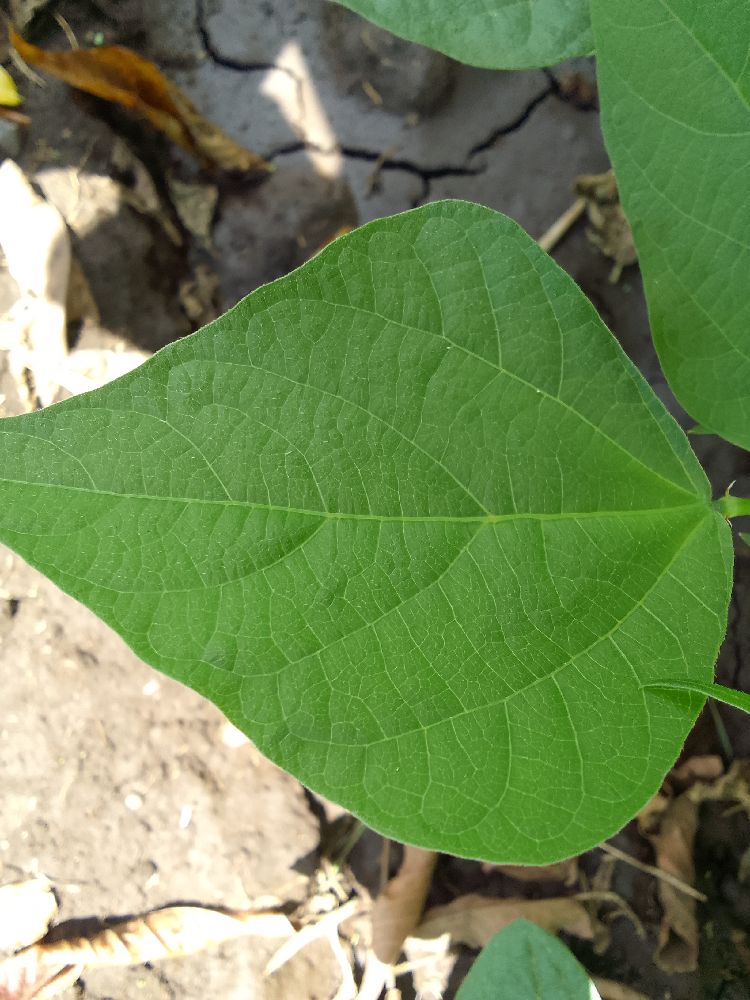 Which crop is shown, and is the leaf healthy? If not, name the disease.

common bean, healthy
